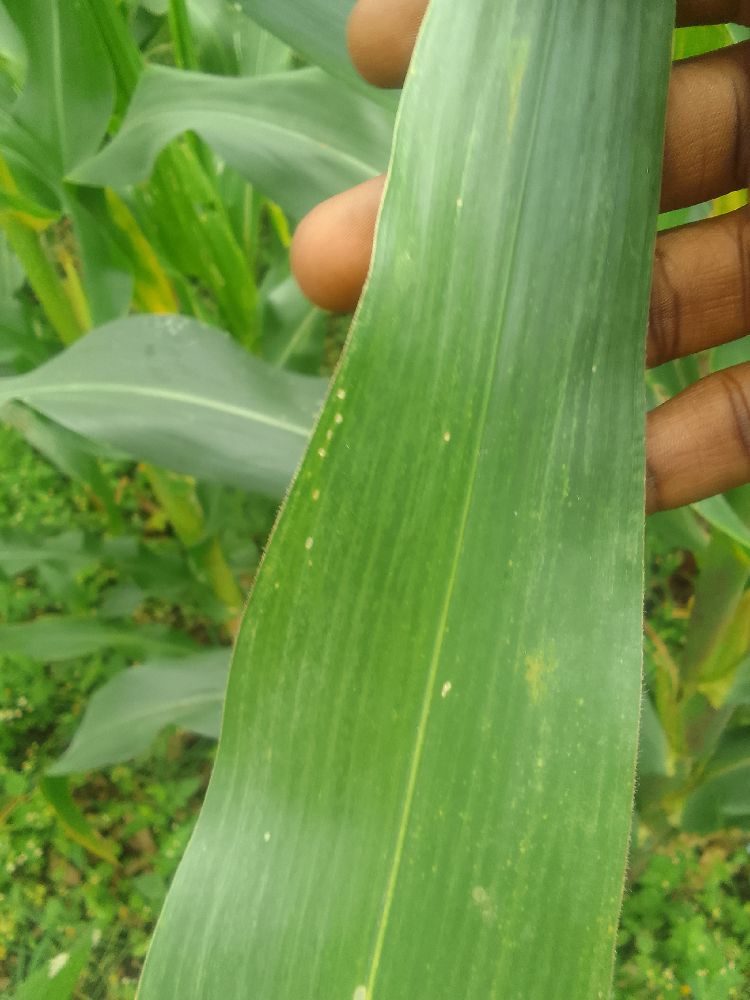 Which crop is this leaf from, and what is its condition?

maize, healthy
